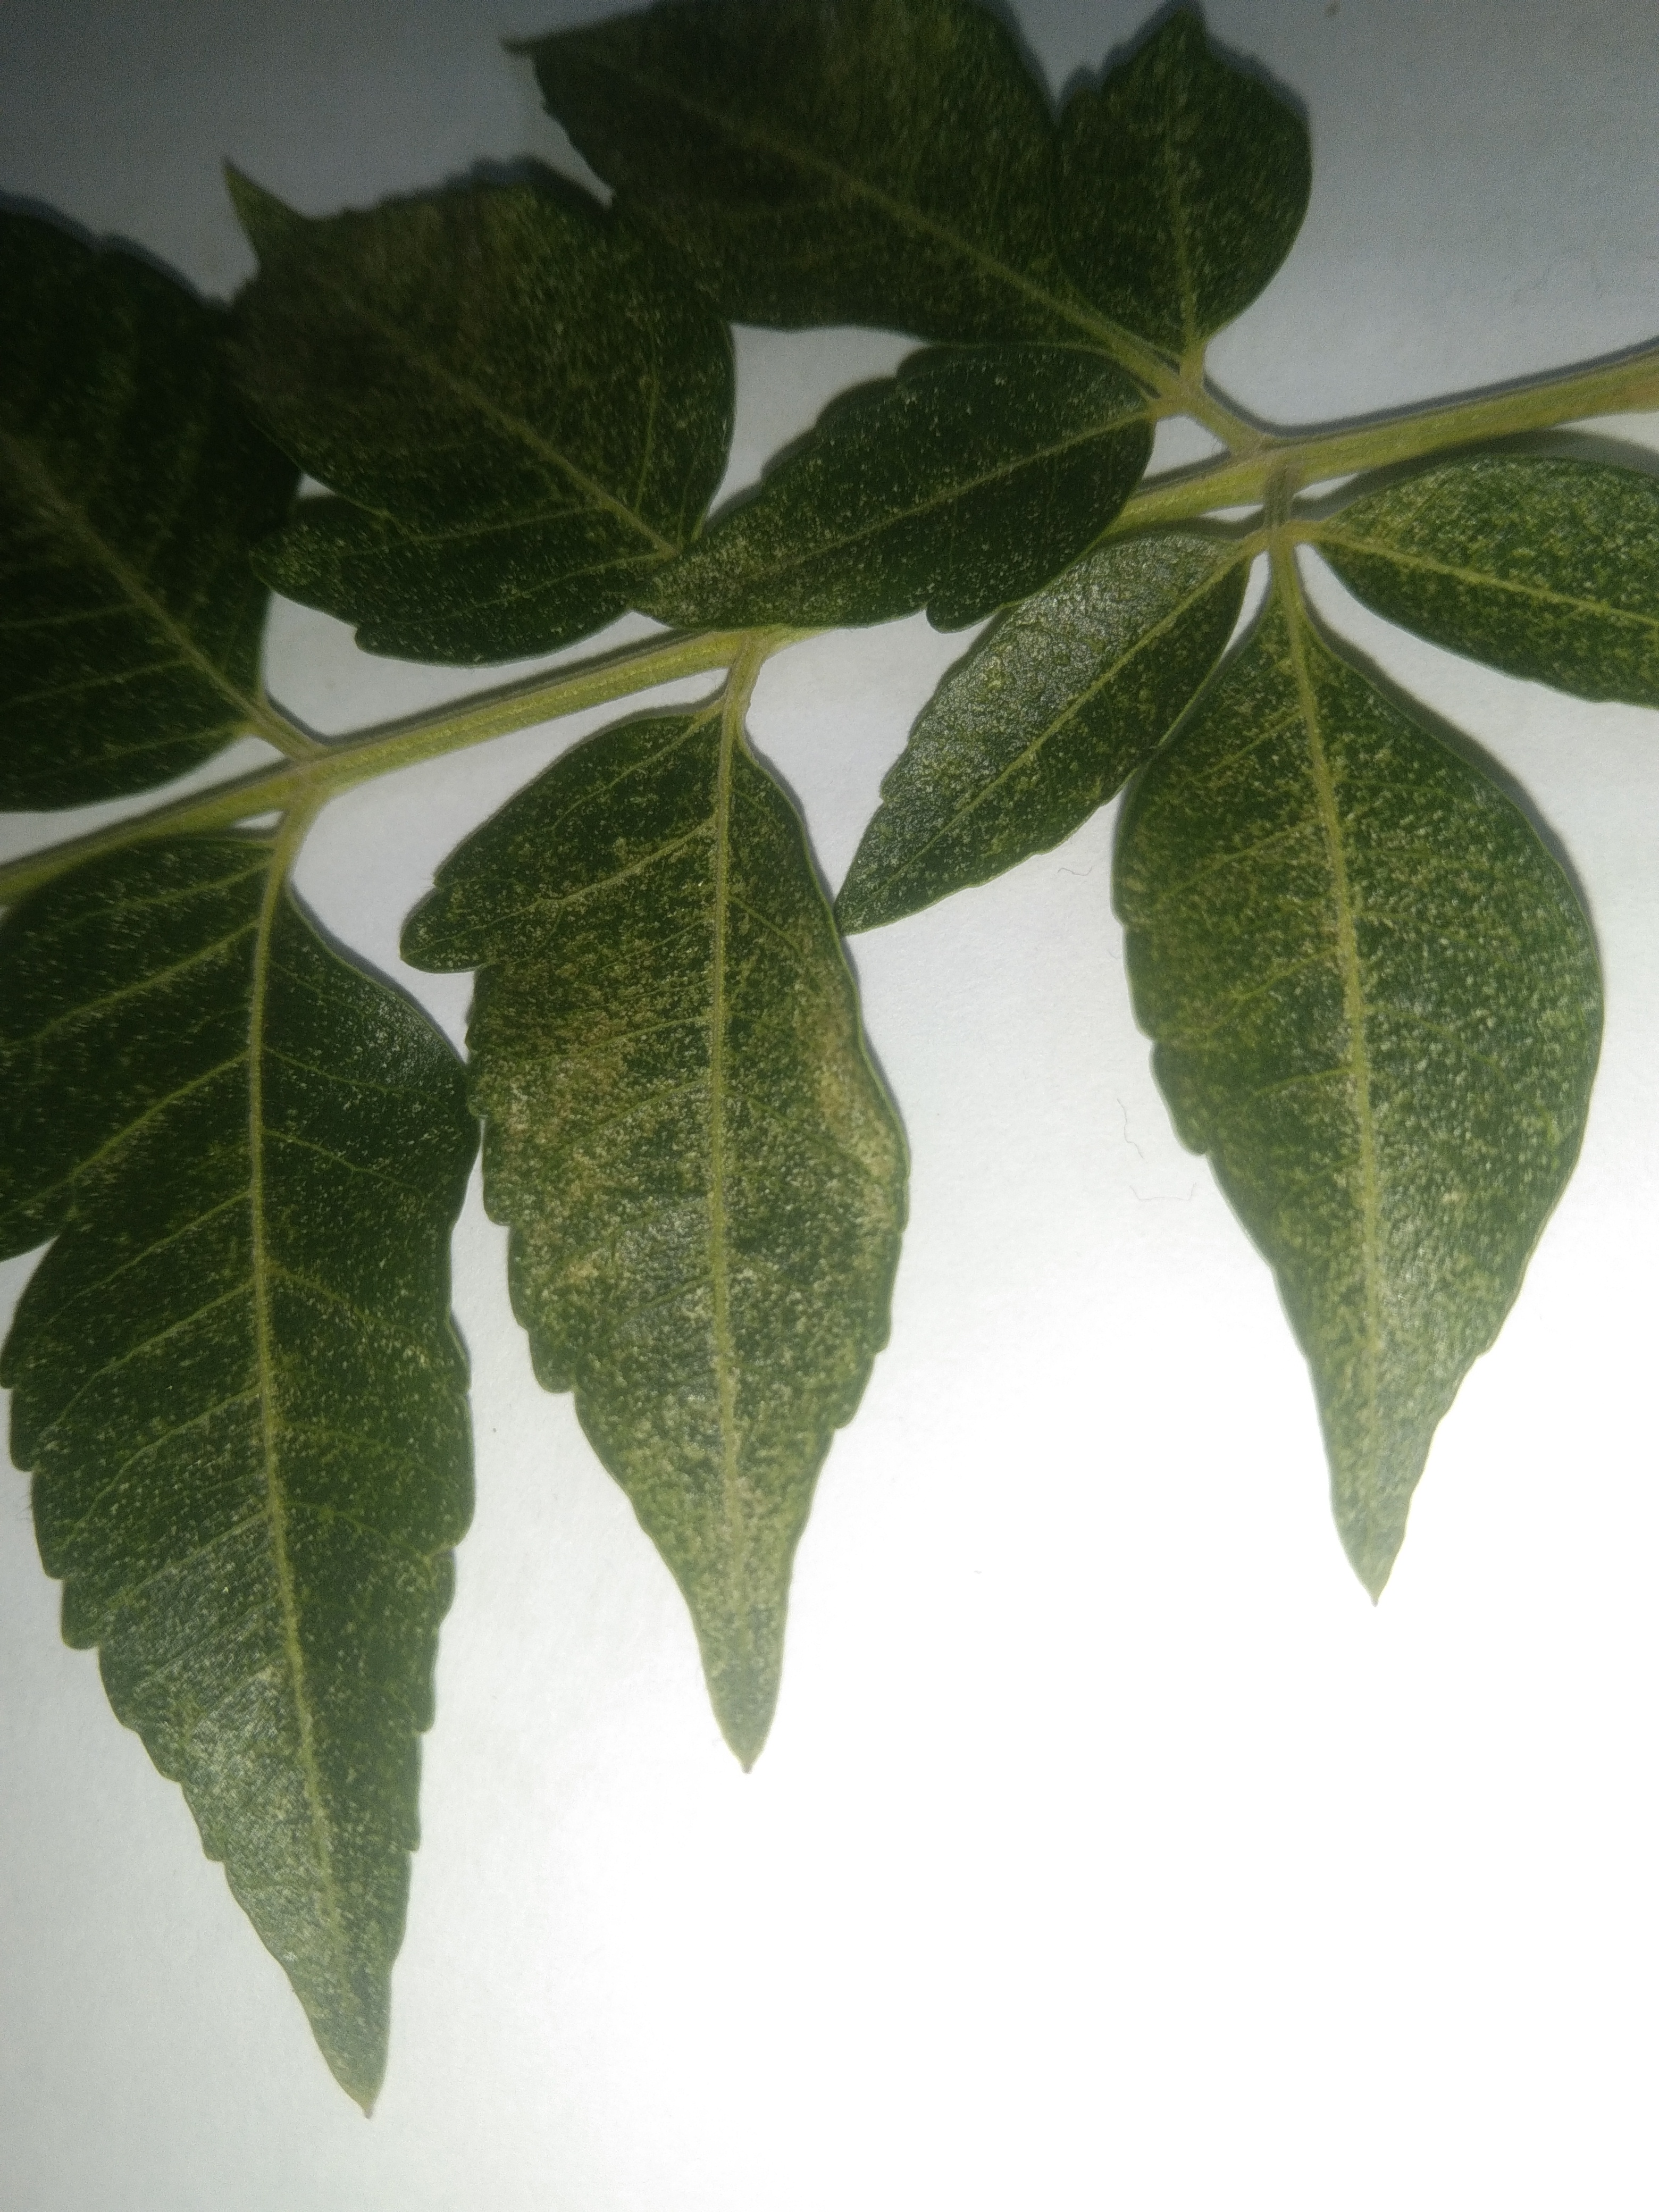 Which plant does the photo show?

neem
